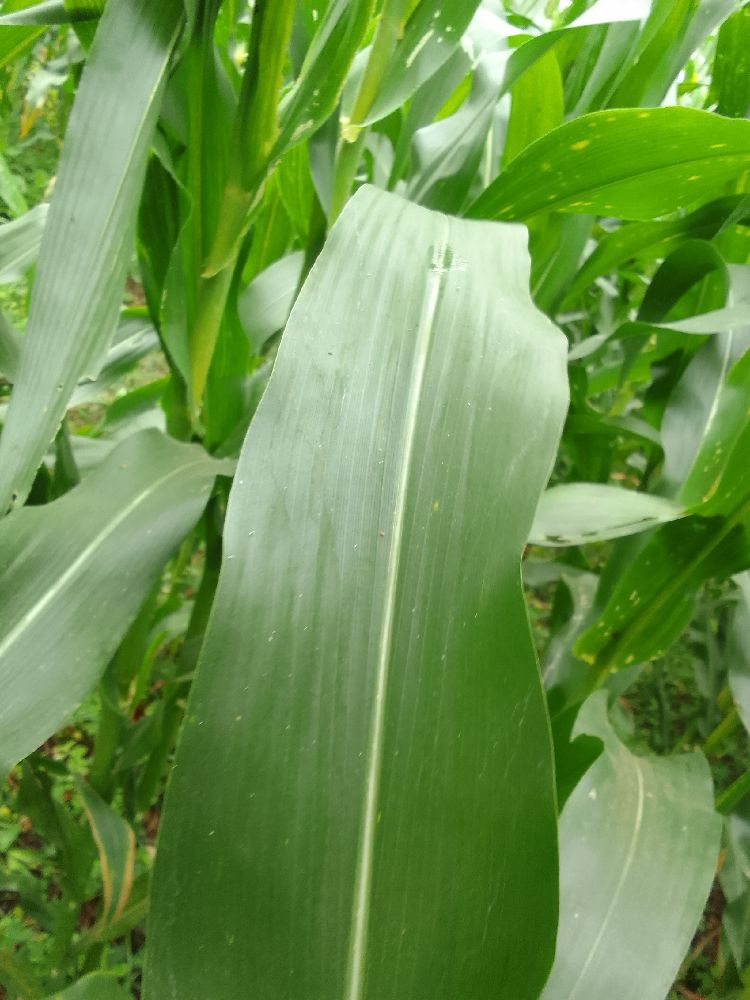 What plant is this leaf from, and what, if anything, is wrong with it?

maize, healthy
